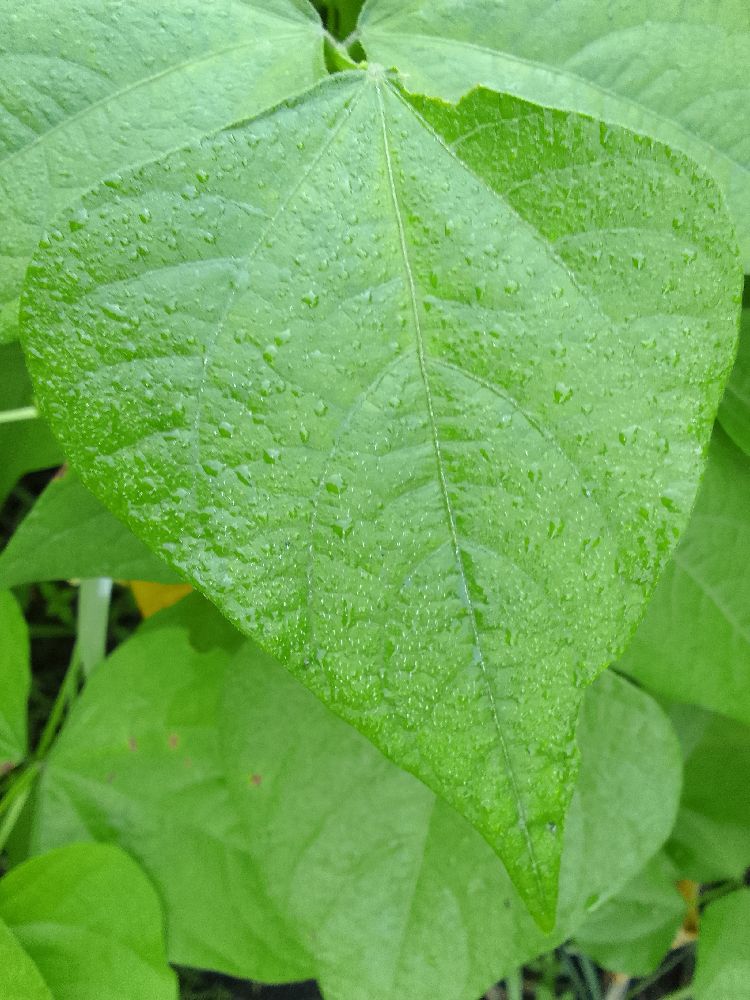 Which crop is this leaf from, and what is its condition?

common bean, healthy
